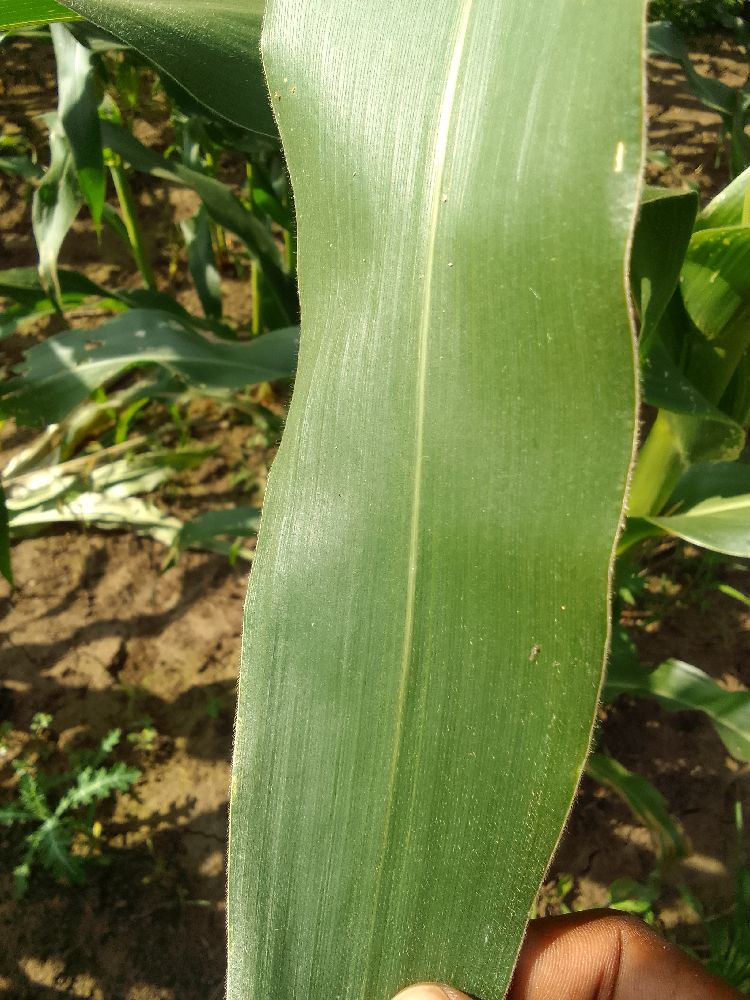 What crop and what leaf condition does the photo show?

maize, healthy
